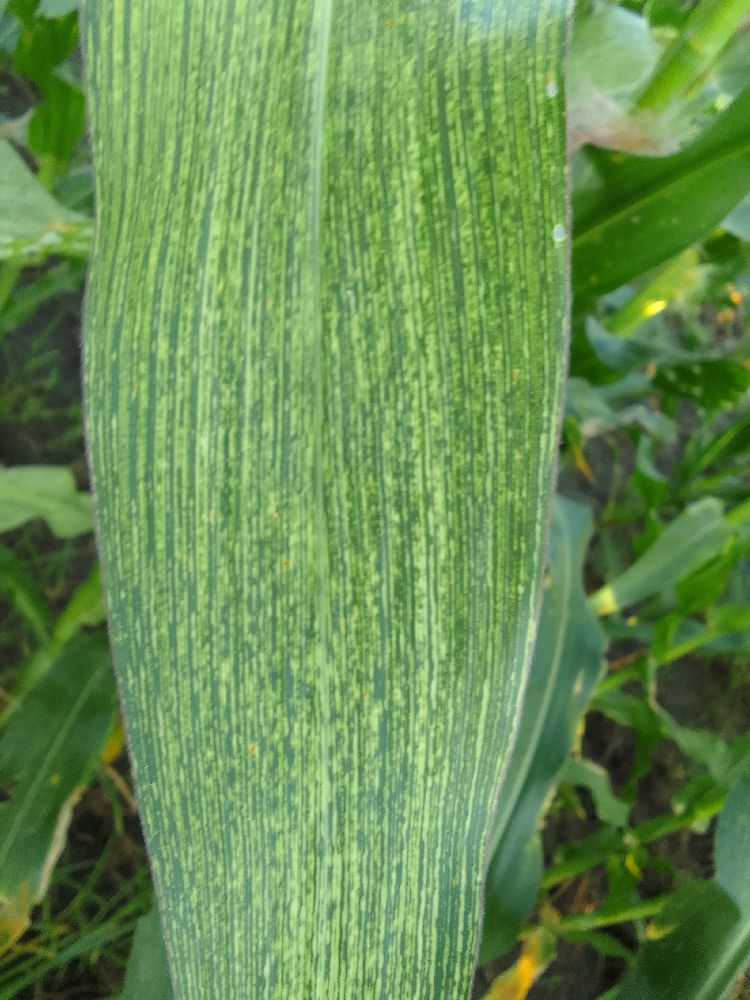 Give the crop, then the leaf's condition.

maize, maize streak virus
